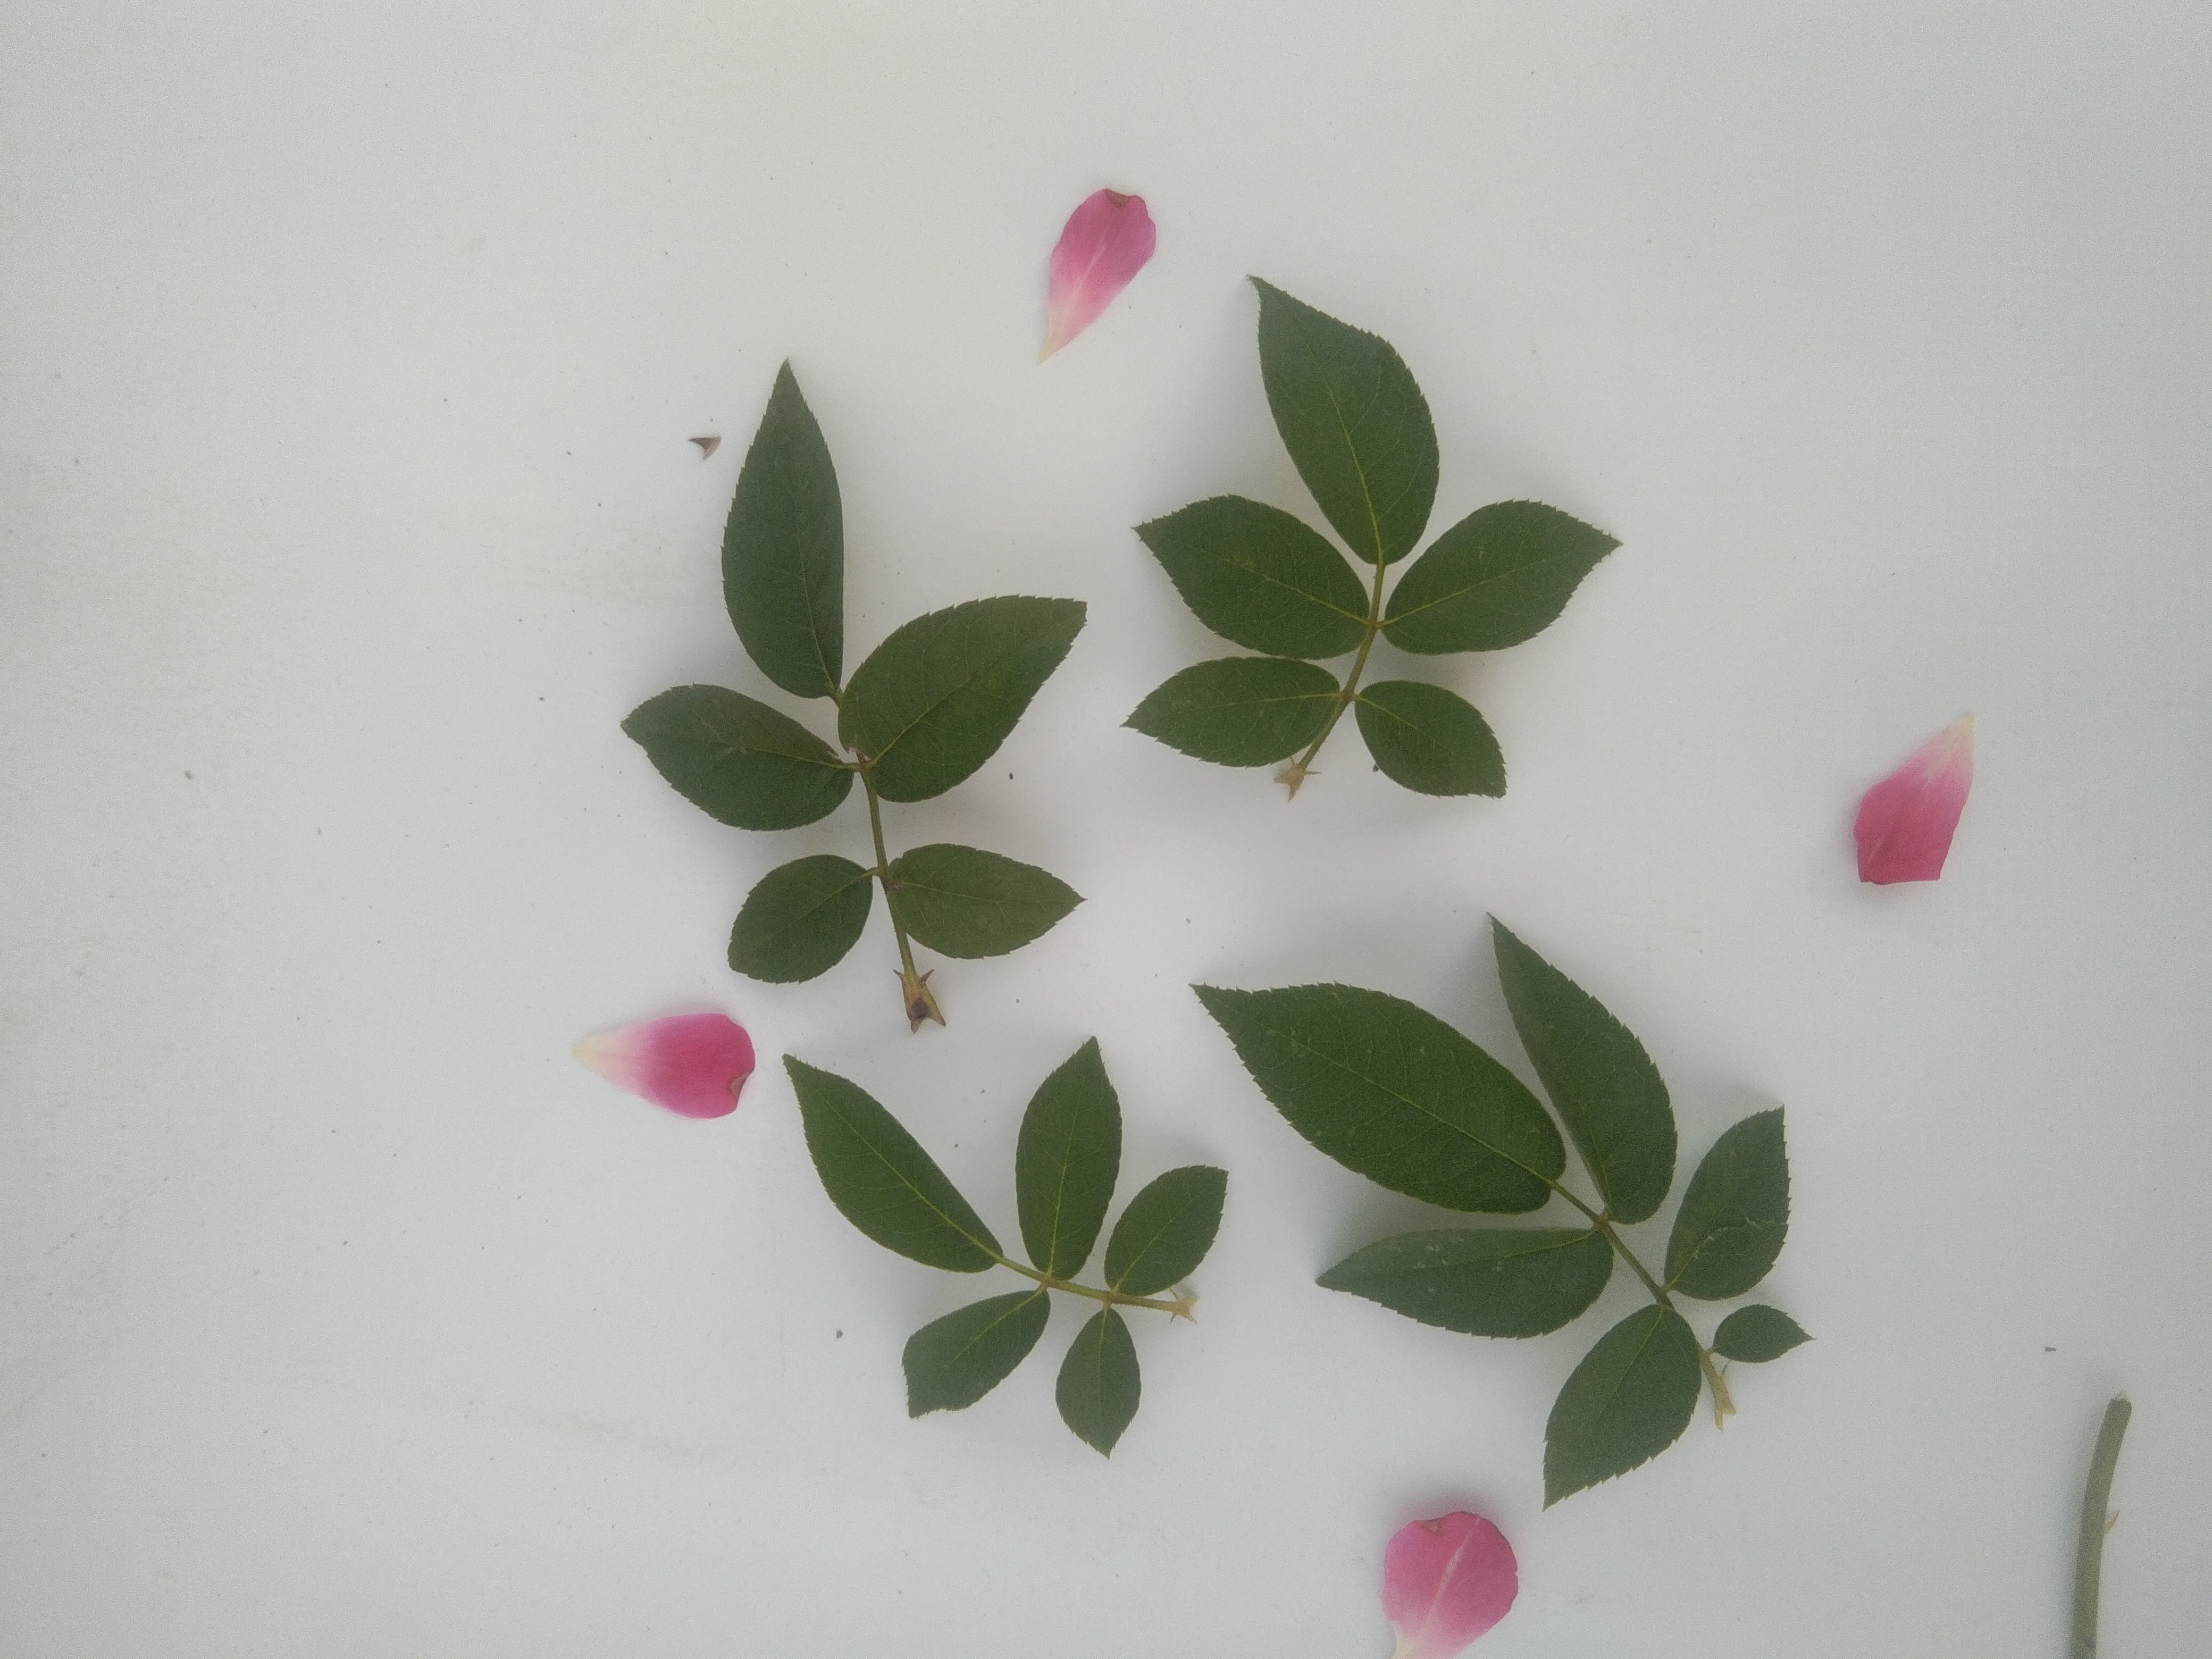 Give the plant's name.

rose
